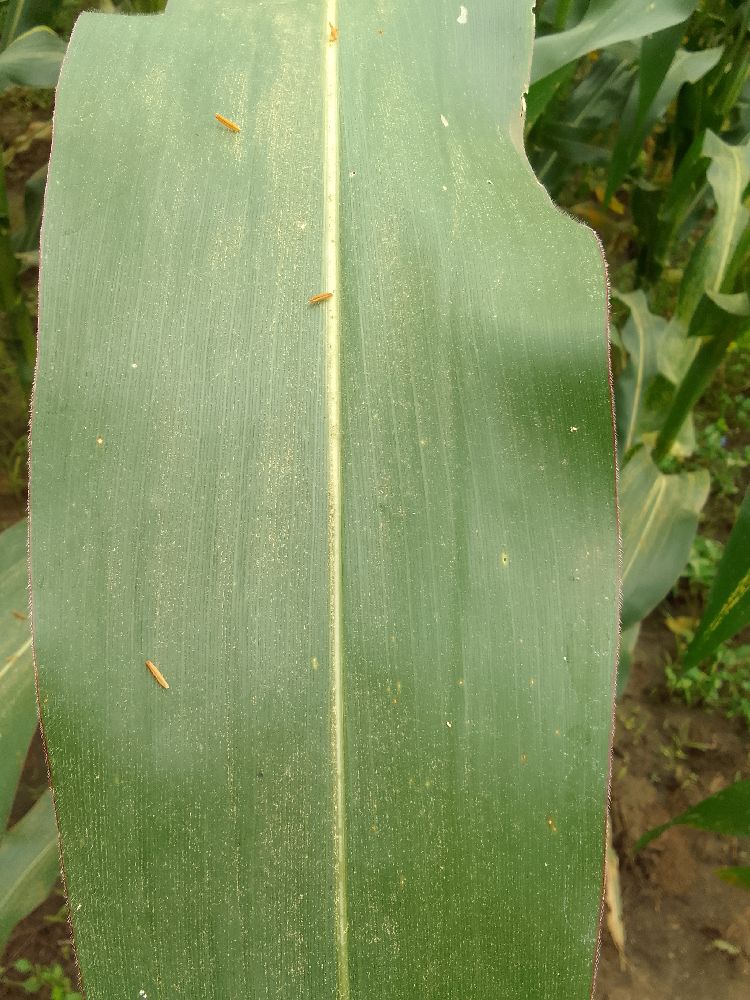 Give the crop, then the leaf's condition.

maize, healthy
